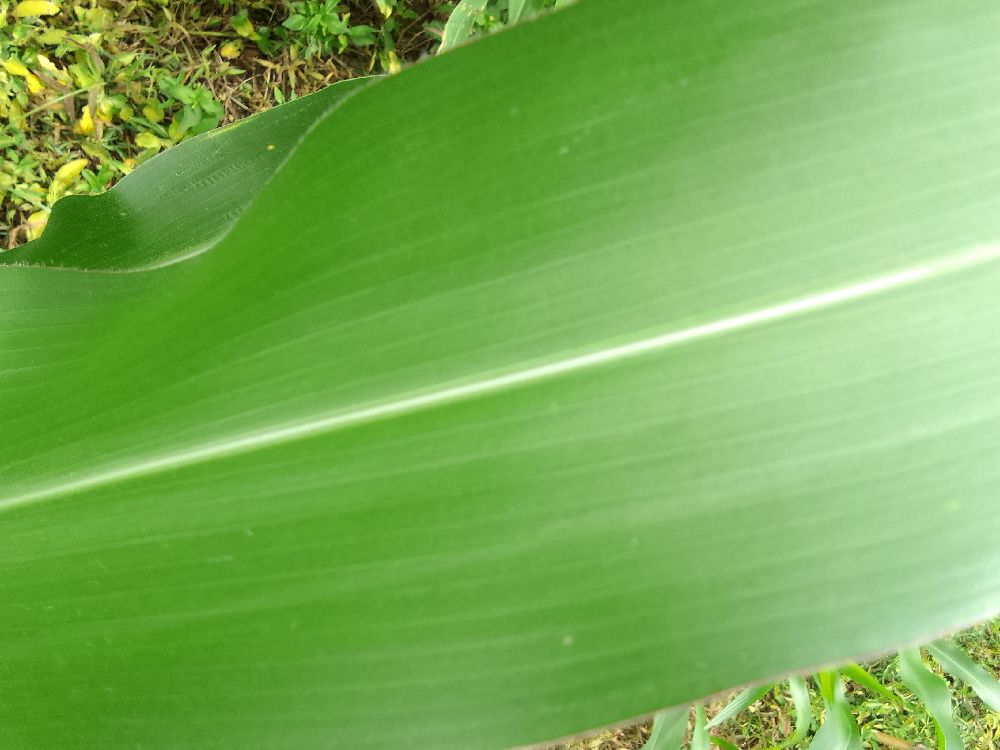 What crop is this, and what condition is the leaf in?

maize, healthy
